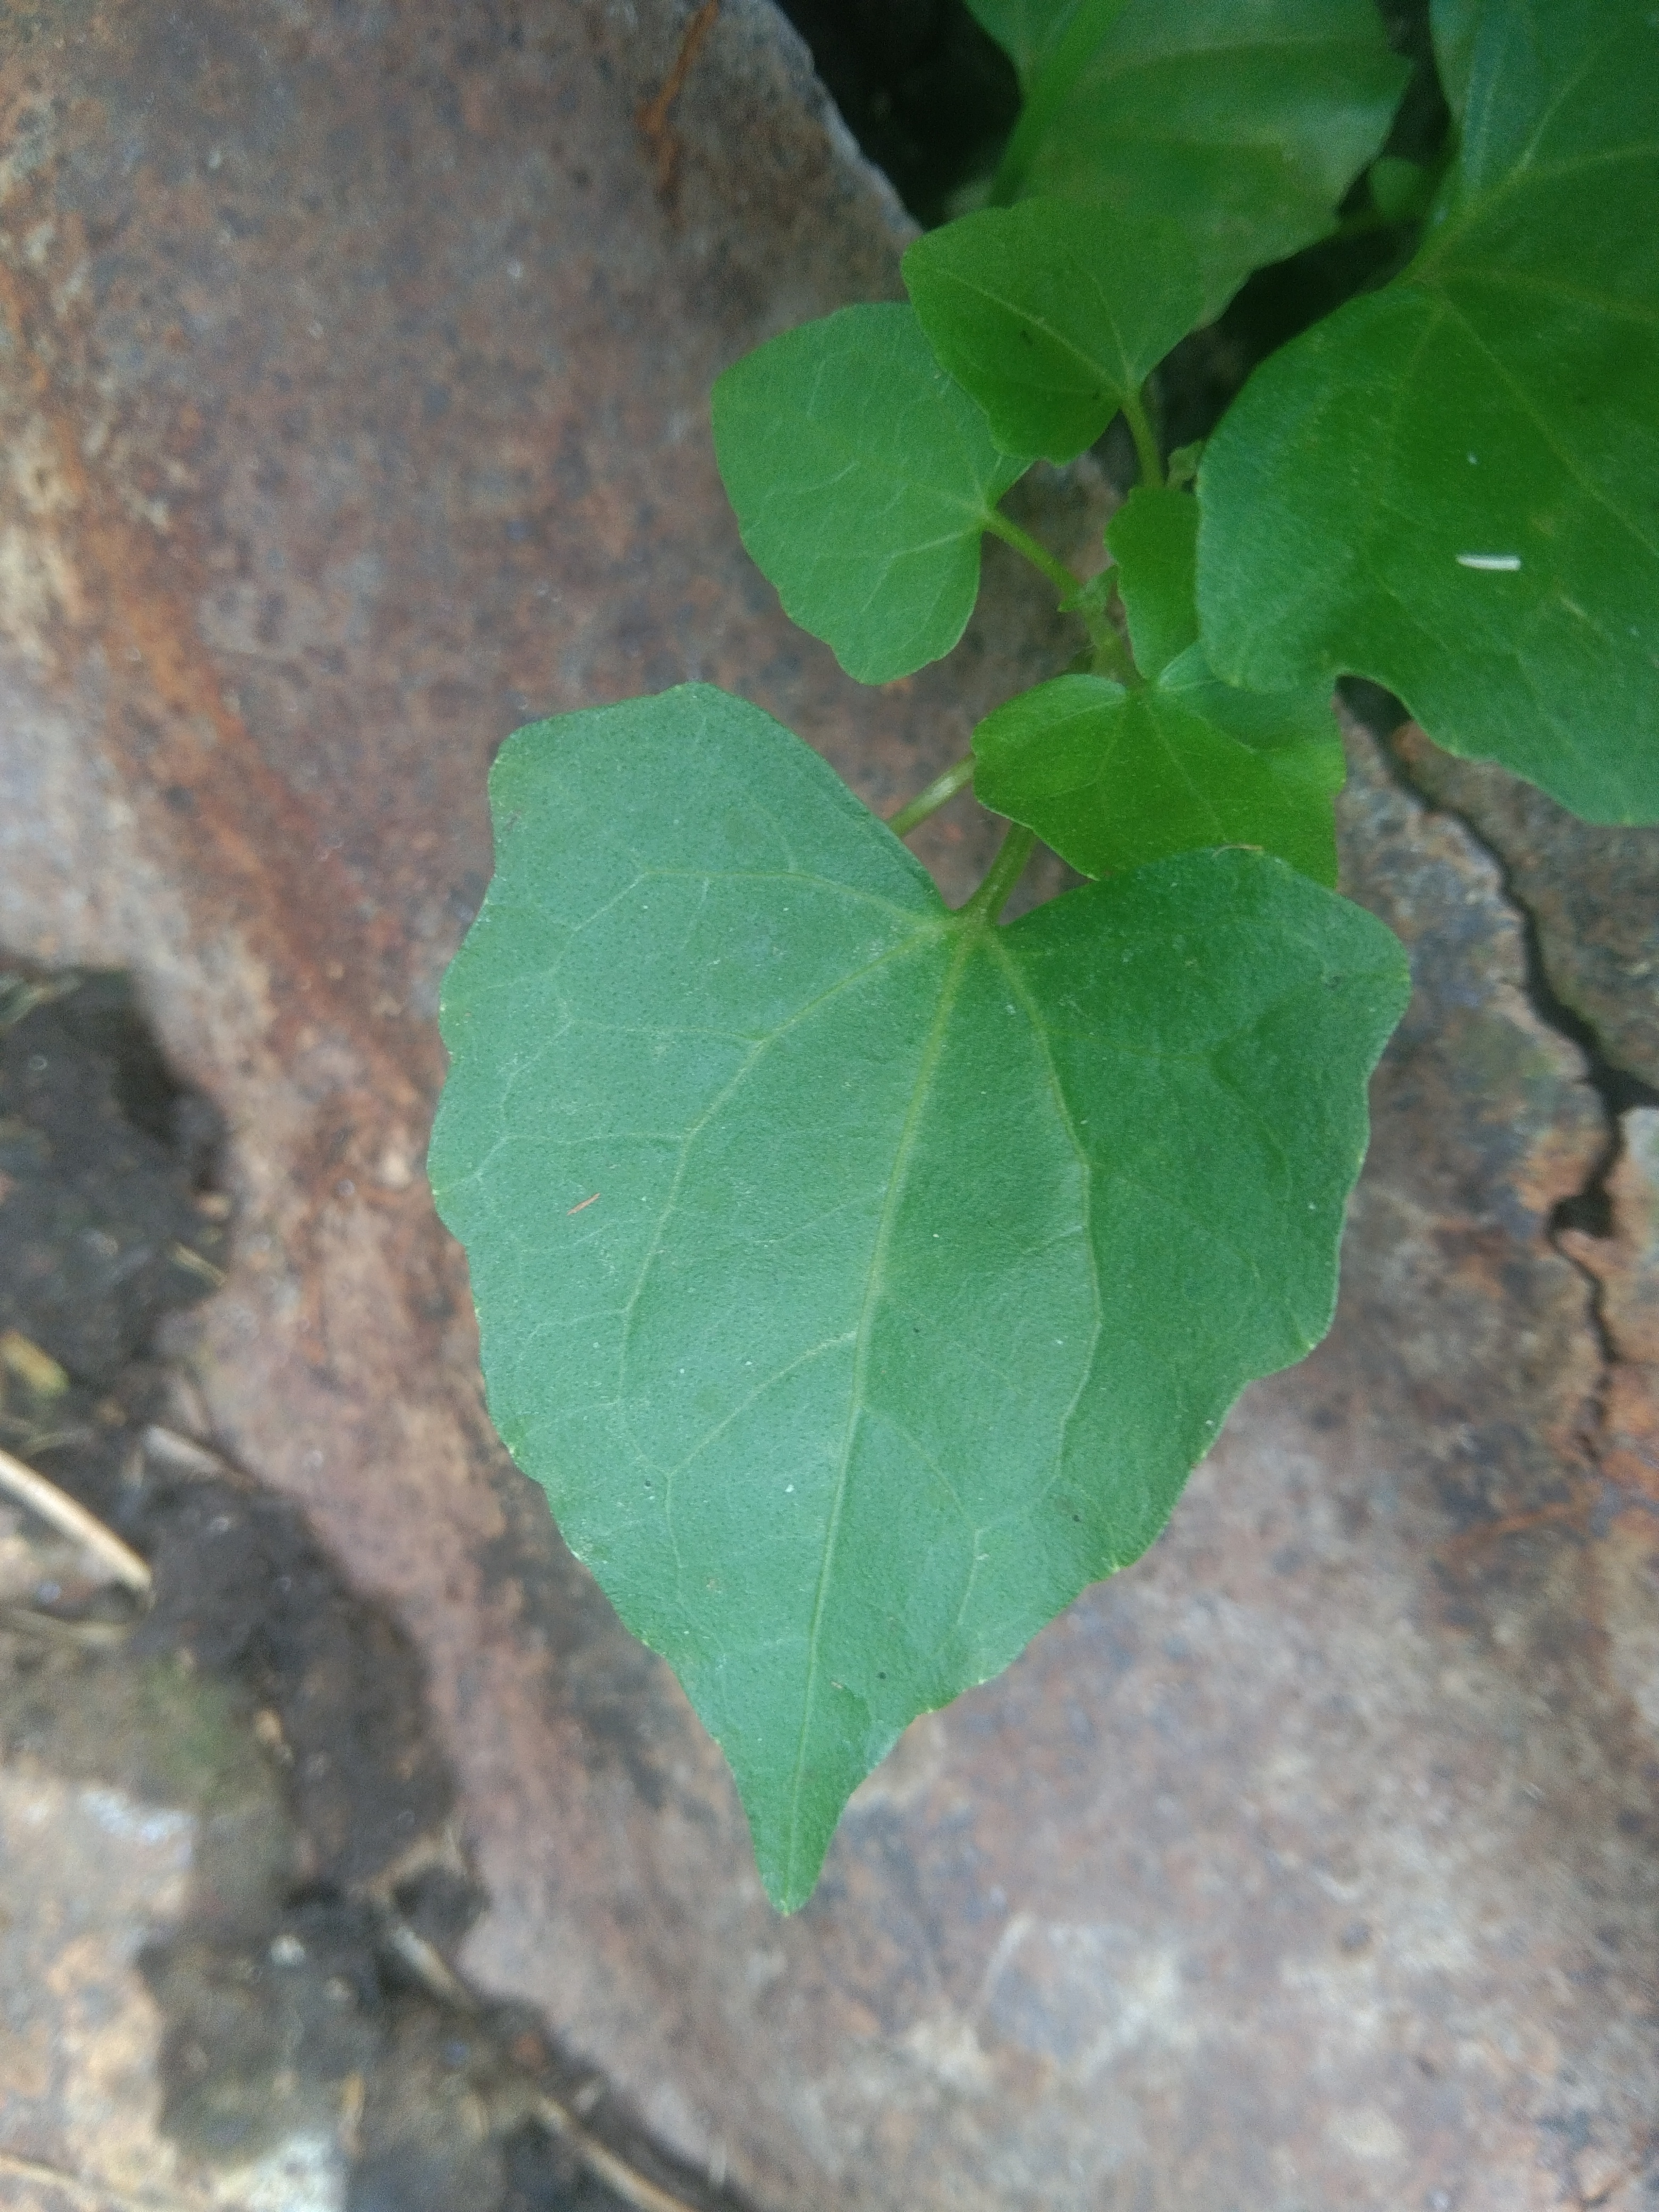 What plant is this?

bitter vine
